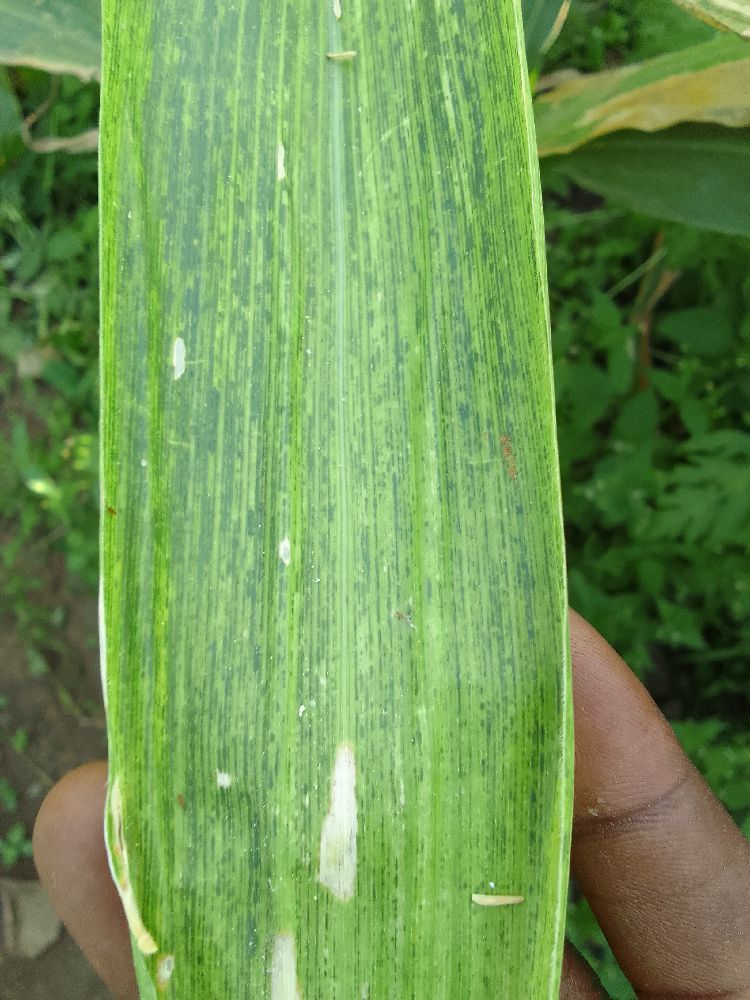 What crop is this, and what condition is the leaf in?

maize, maize lethal necrosis
